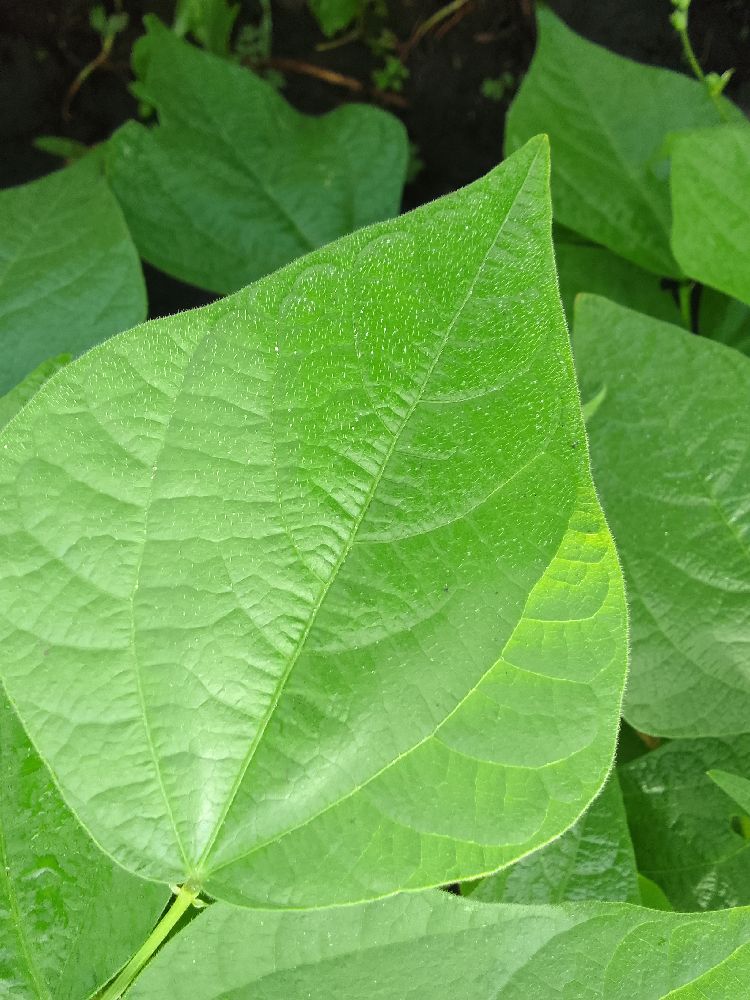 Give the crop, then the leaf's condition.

common bean, healthy
